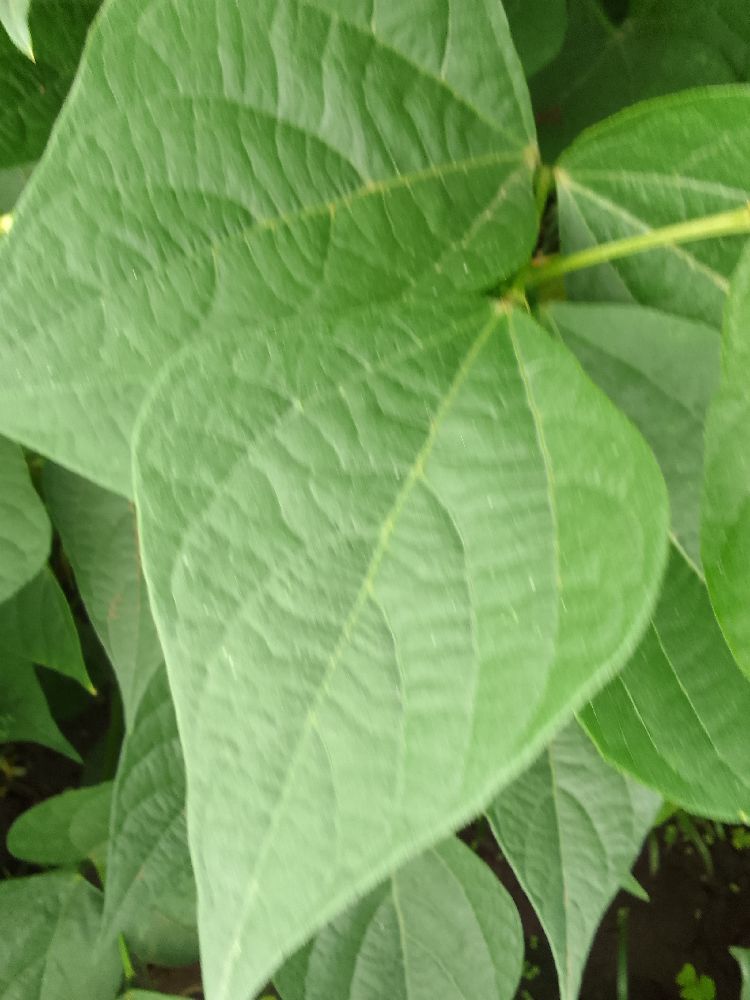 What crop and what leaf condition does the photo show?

common bean, healthy
